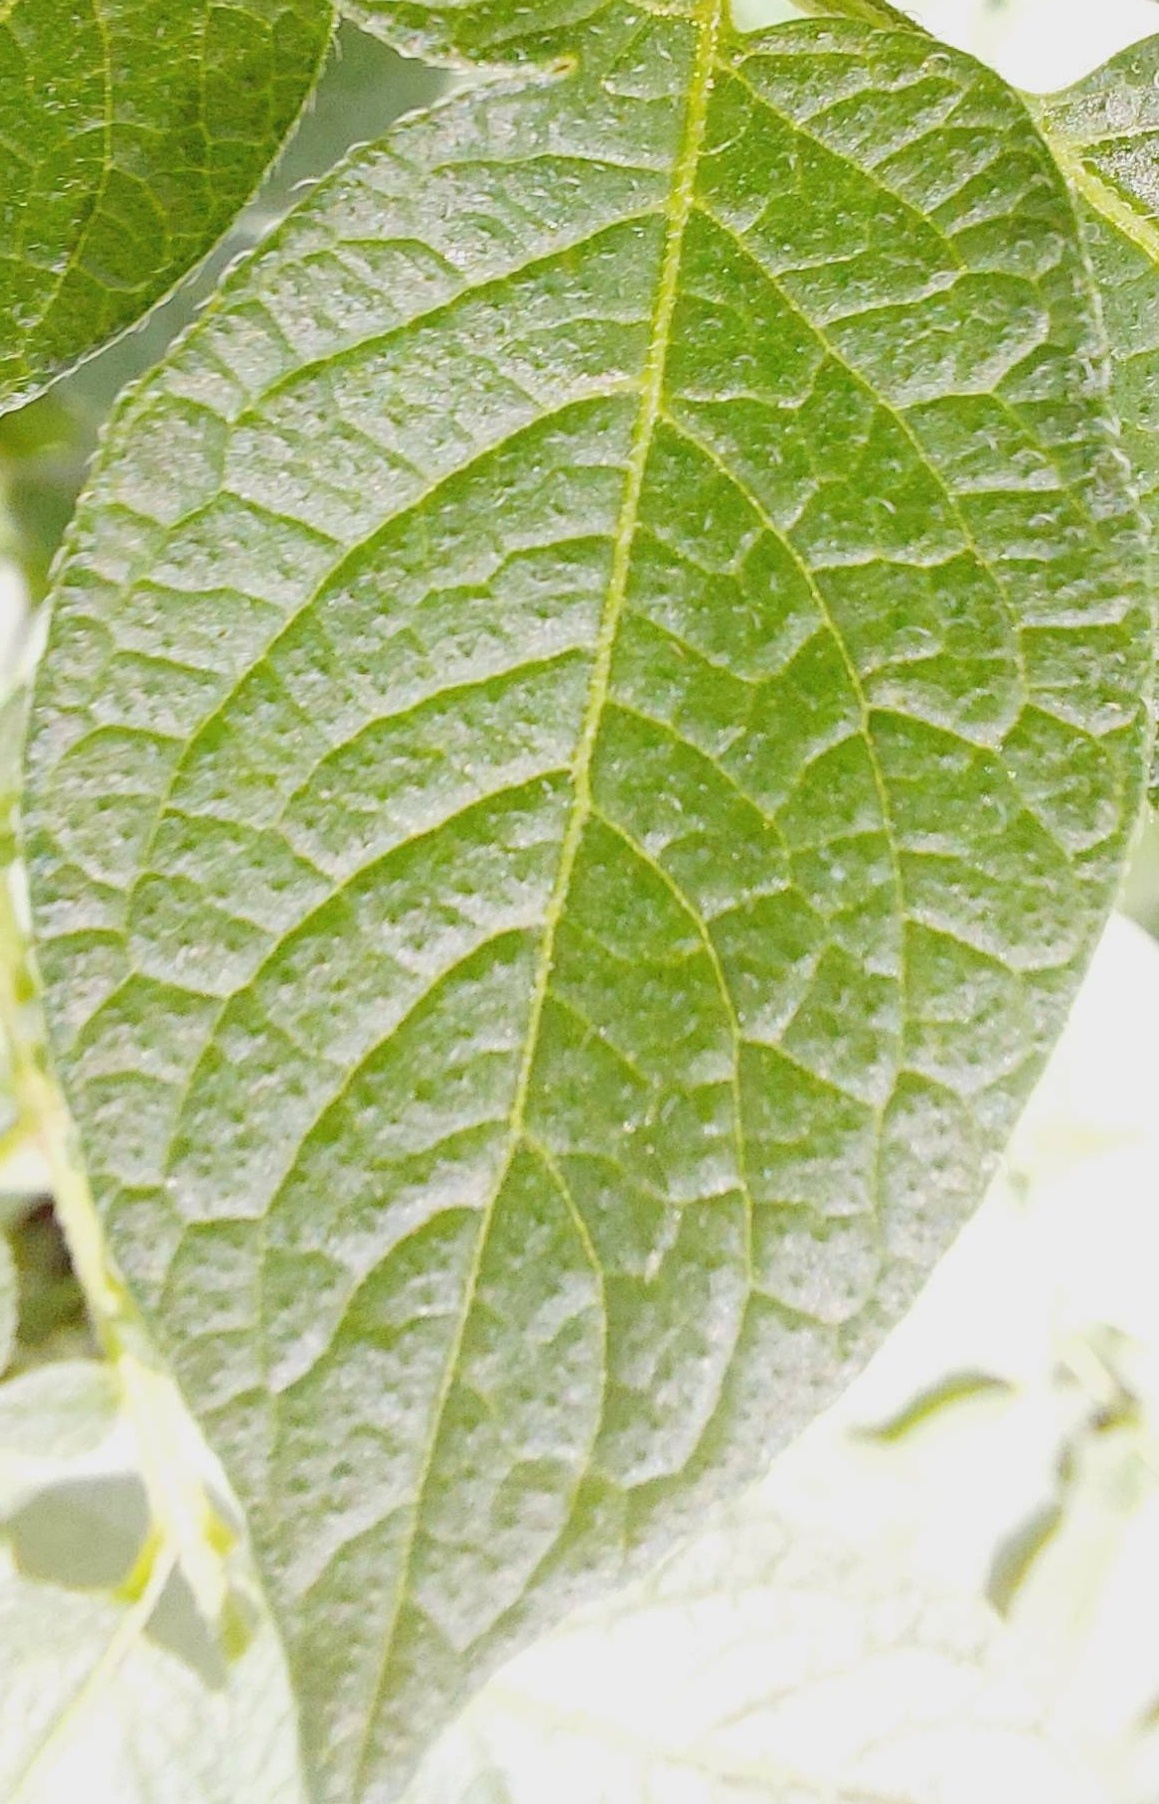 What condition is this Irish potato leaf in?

healthy
